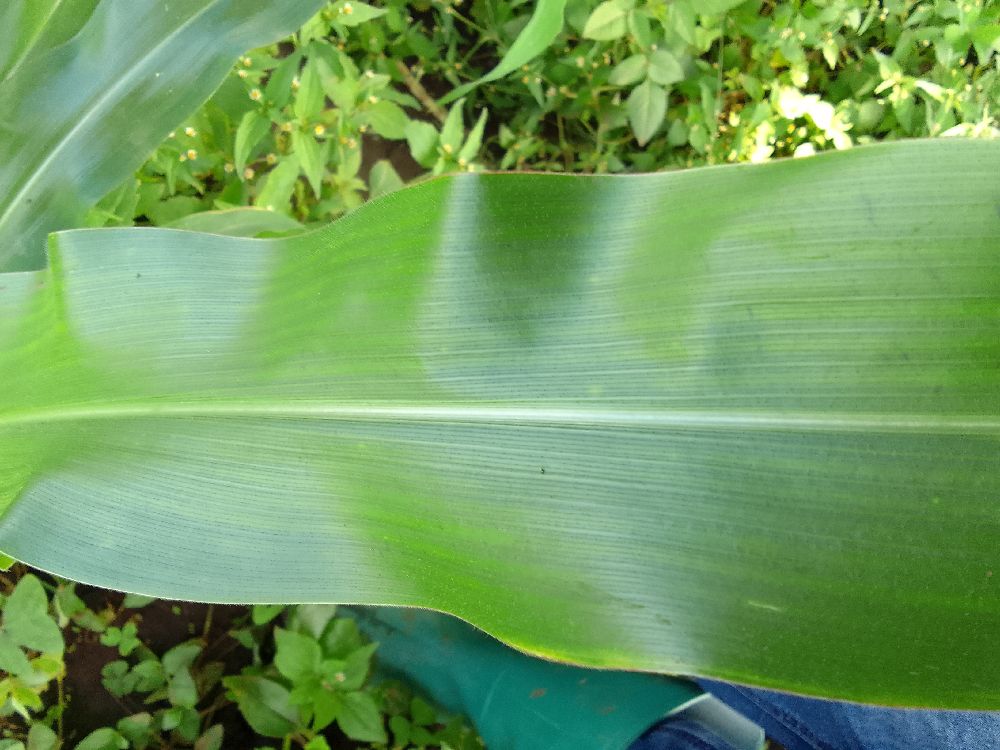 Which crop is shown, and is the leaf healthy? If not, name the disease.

maize, healthy
